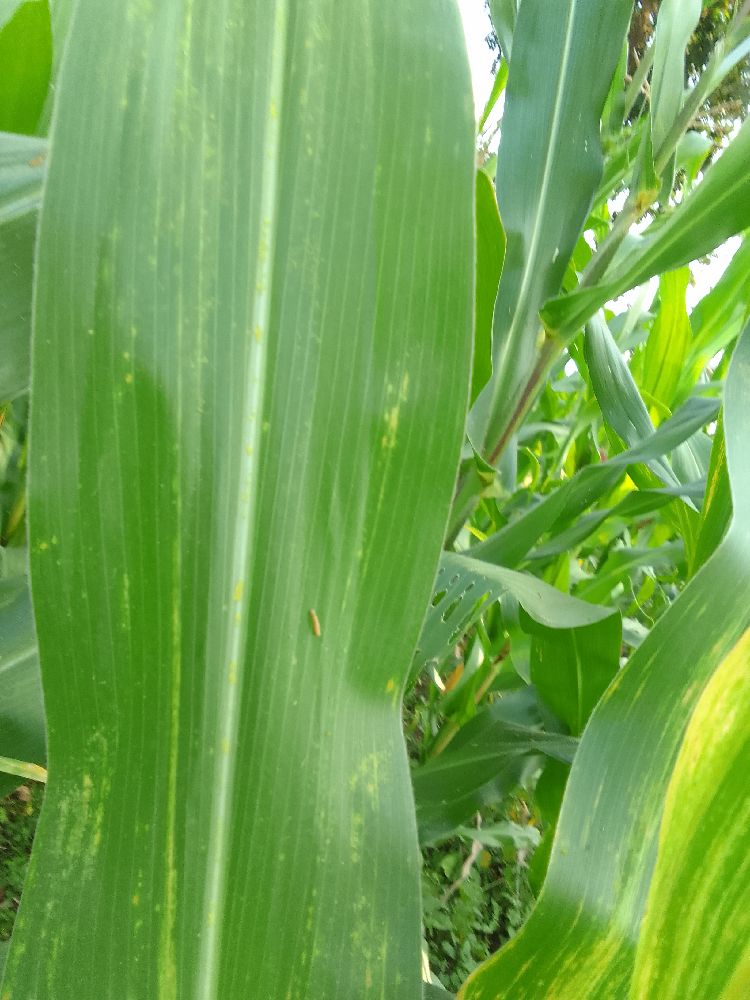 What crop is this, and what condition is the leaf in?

maize, maize lethal necrosis
